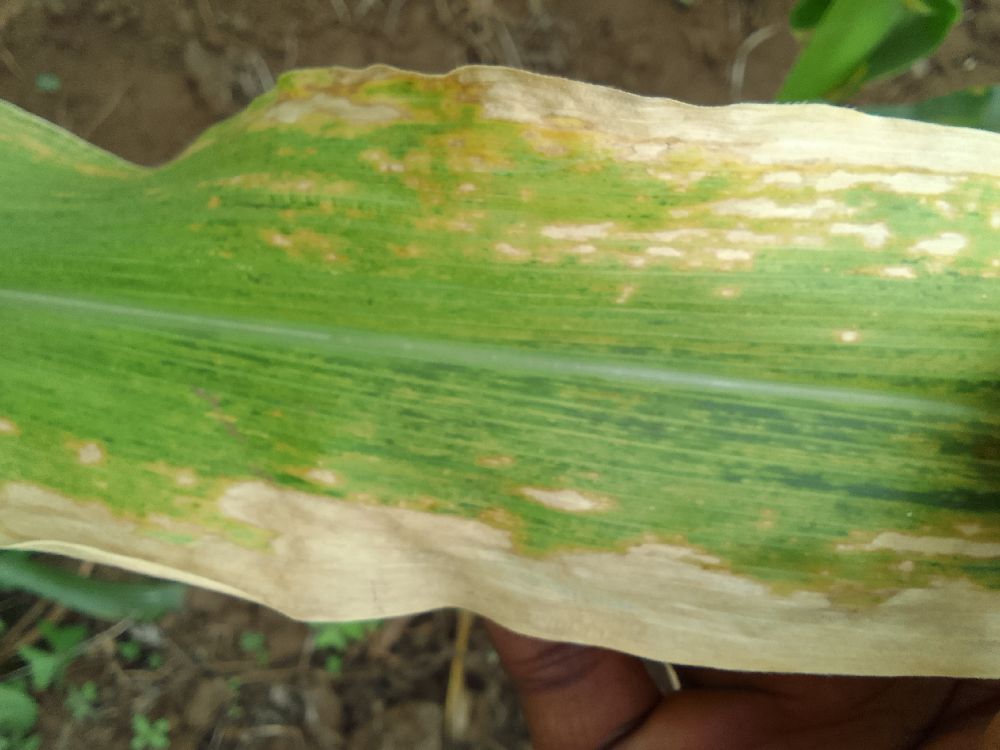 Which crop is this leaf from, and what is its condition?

maize, maize lethal necrosis
